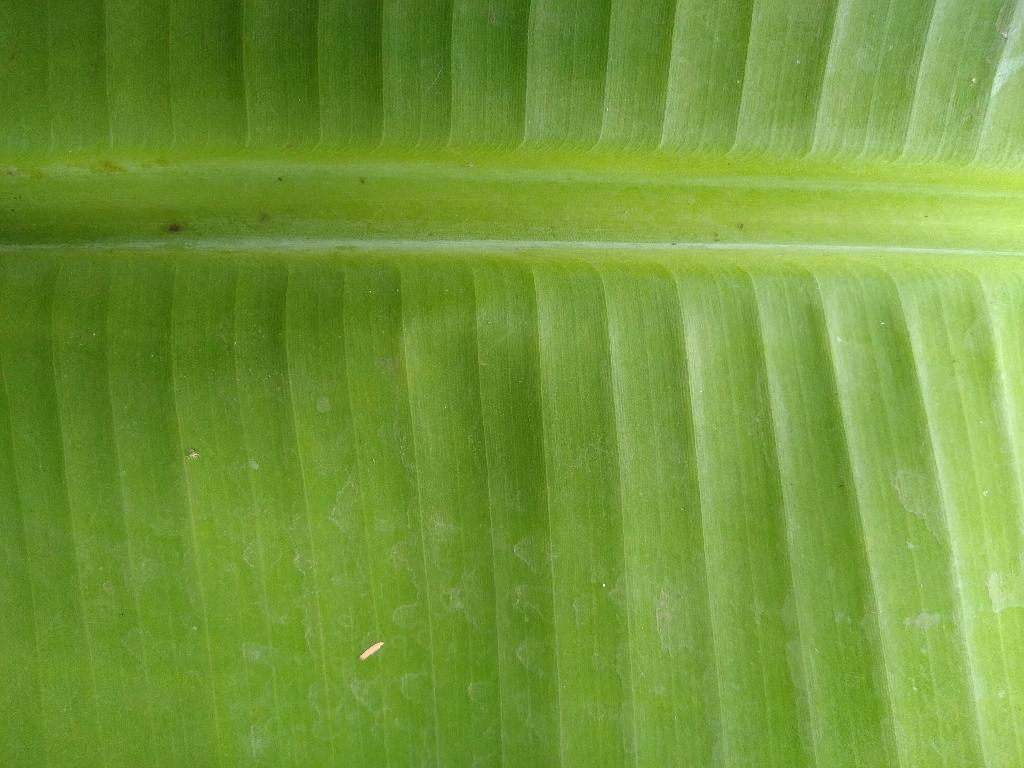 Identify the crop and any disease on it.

banana, healthy
